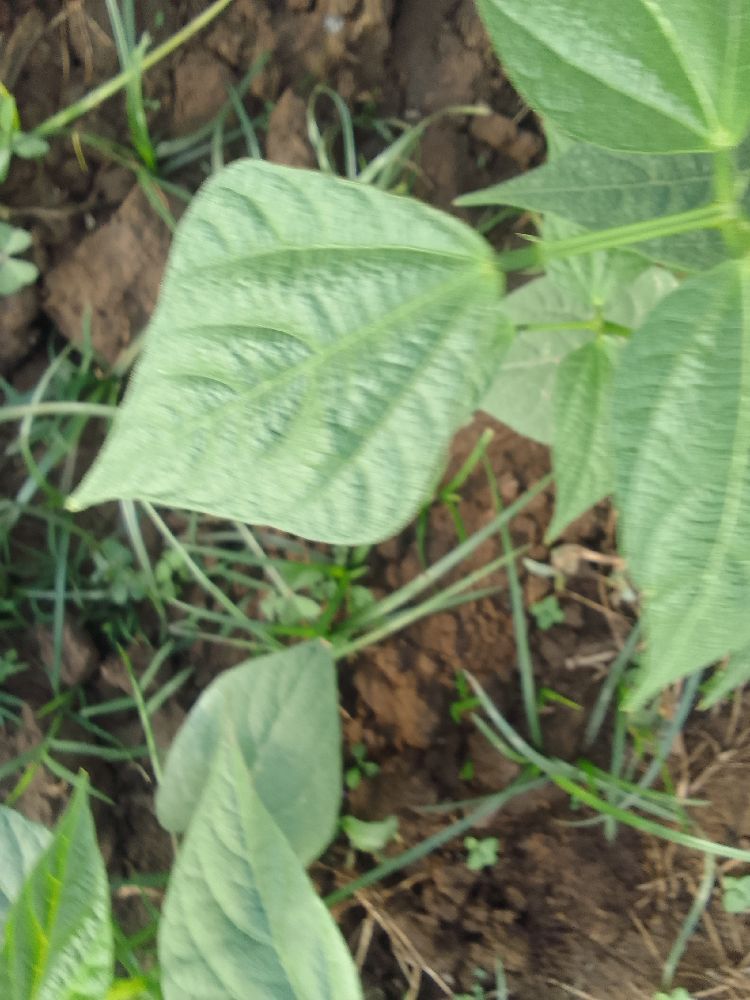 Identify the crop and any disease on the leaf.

common bean, healthy
